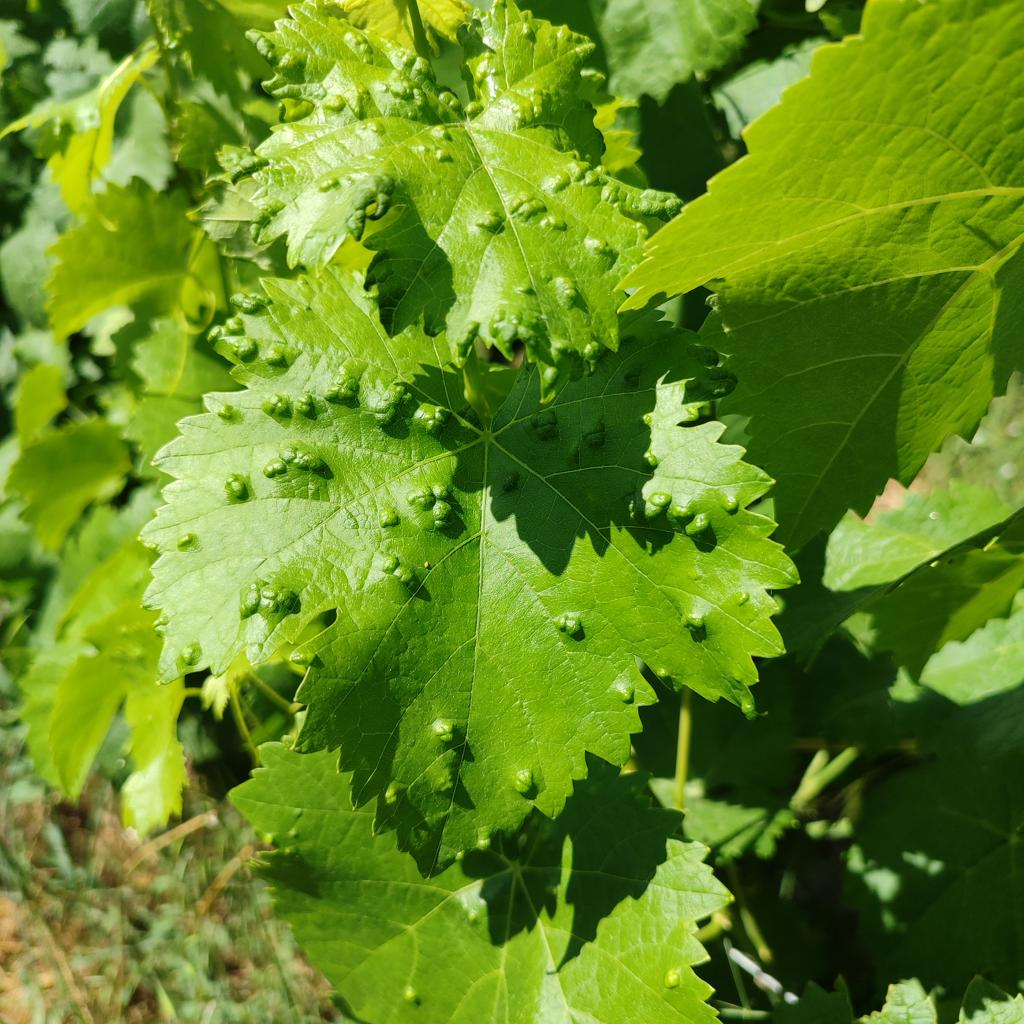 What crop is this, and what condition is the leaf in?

grapevine, erineum mite
